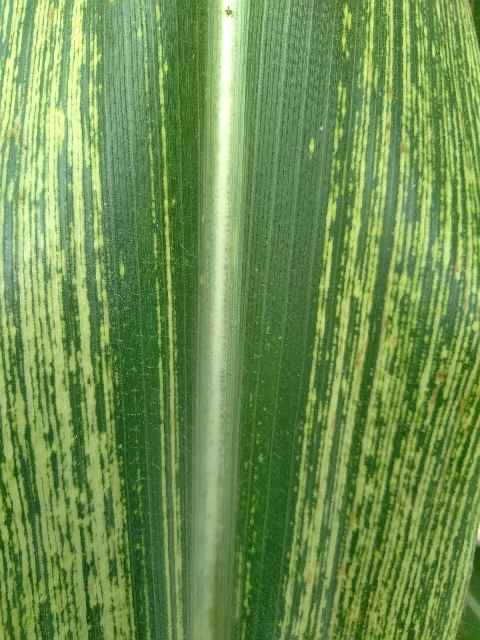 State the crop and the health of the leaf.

maize, maize streak virus
